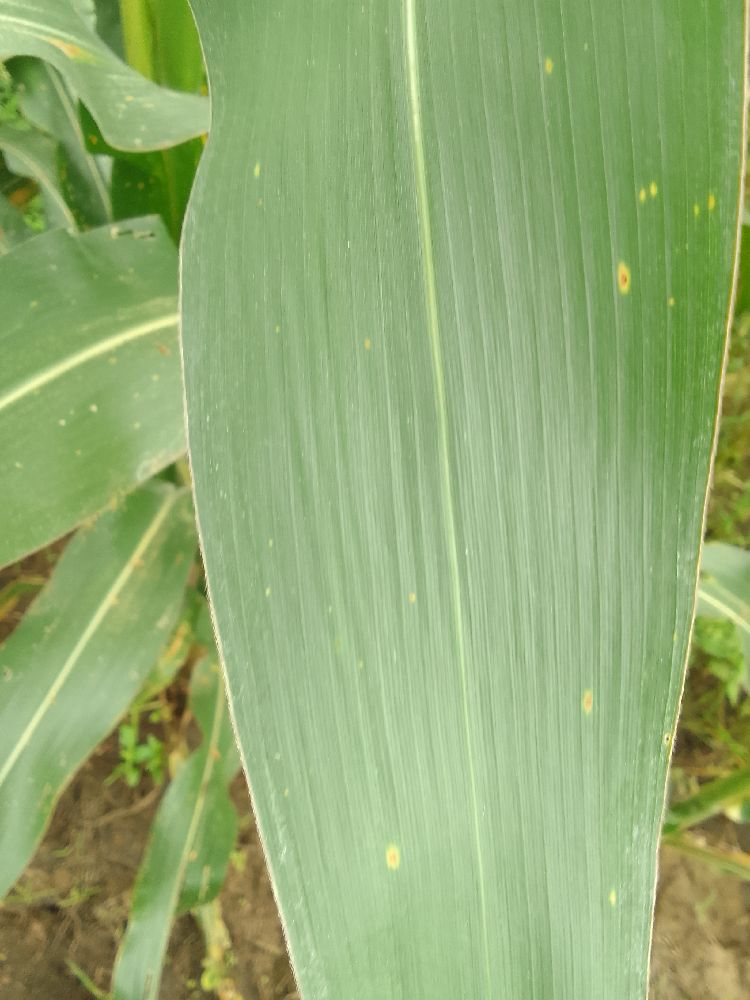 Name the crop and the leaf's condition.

maize, healthy
